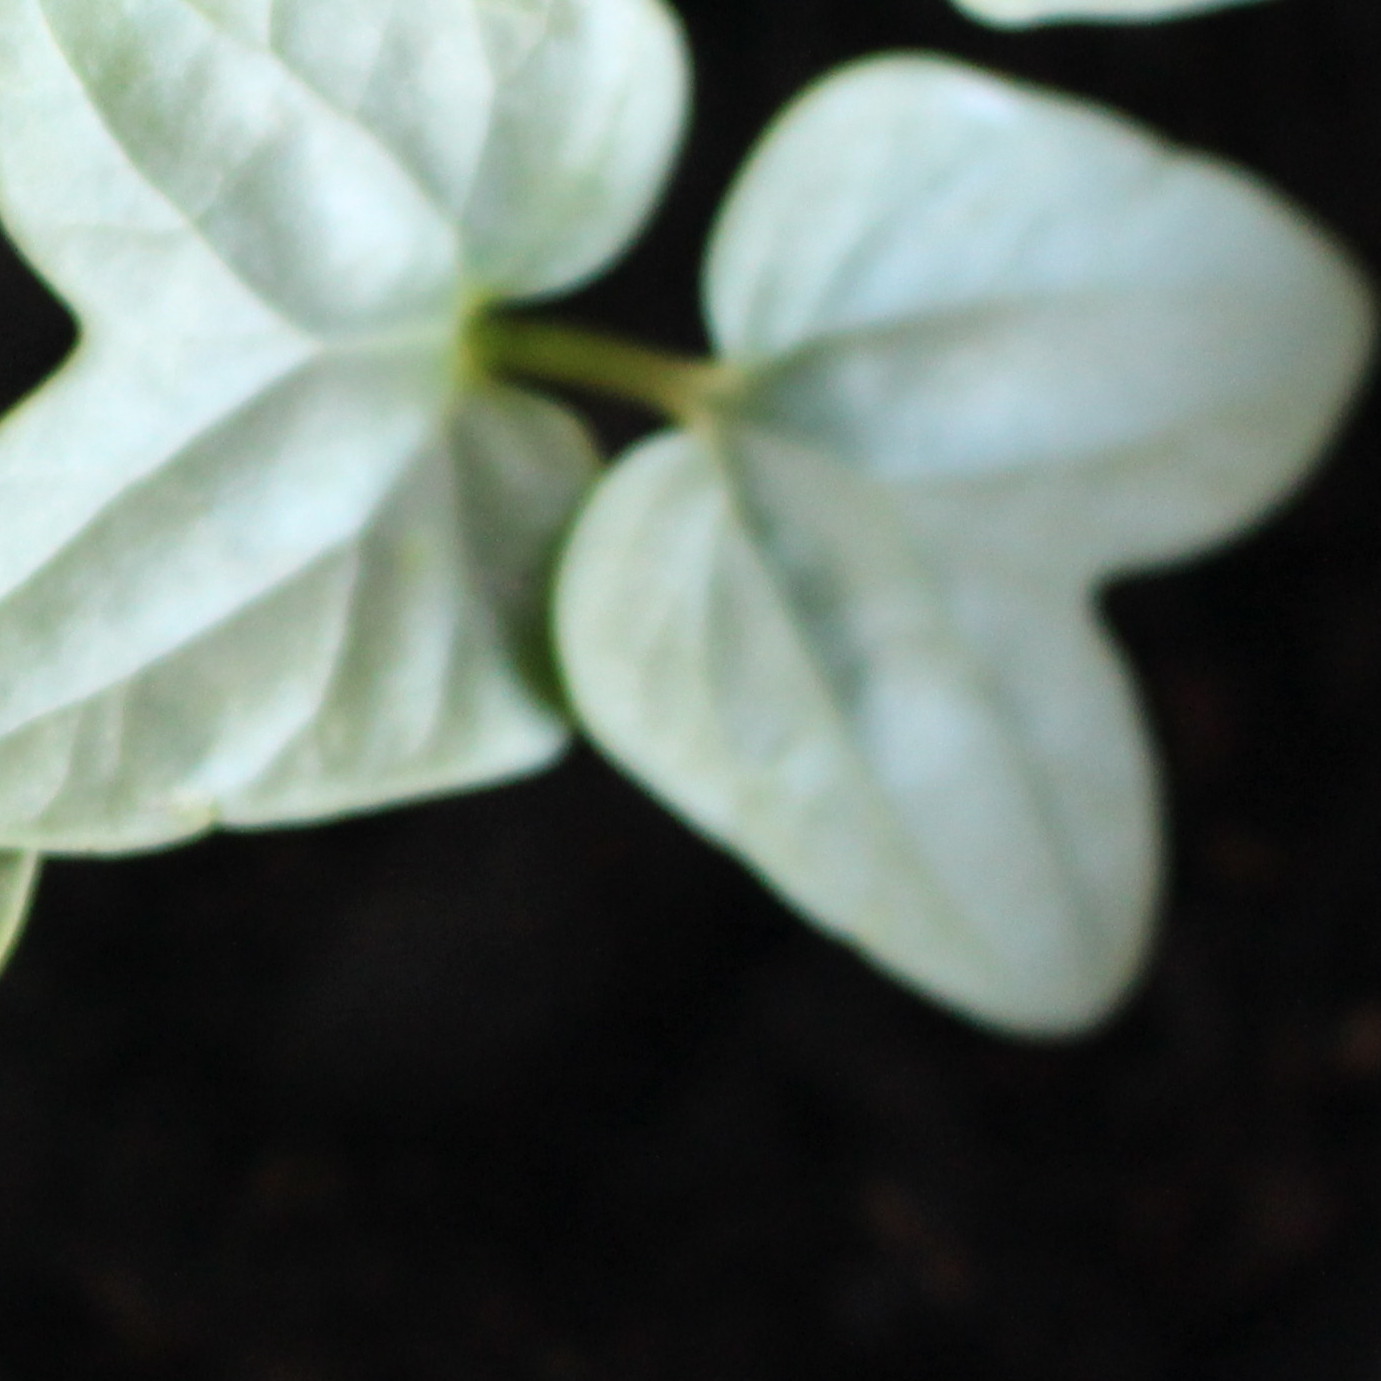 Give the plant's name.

Convolvulus arvensis
